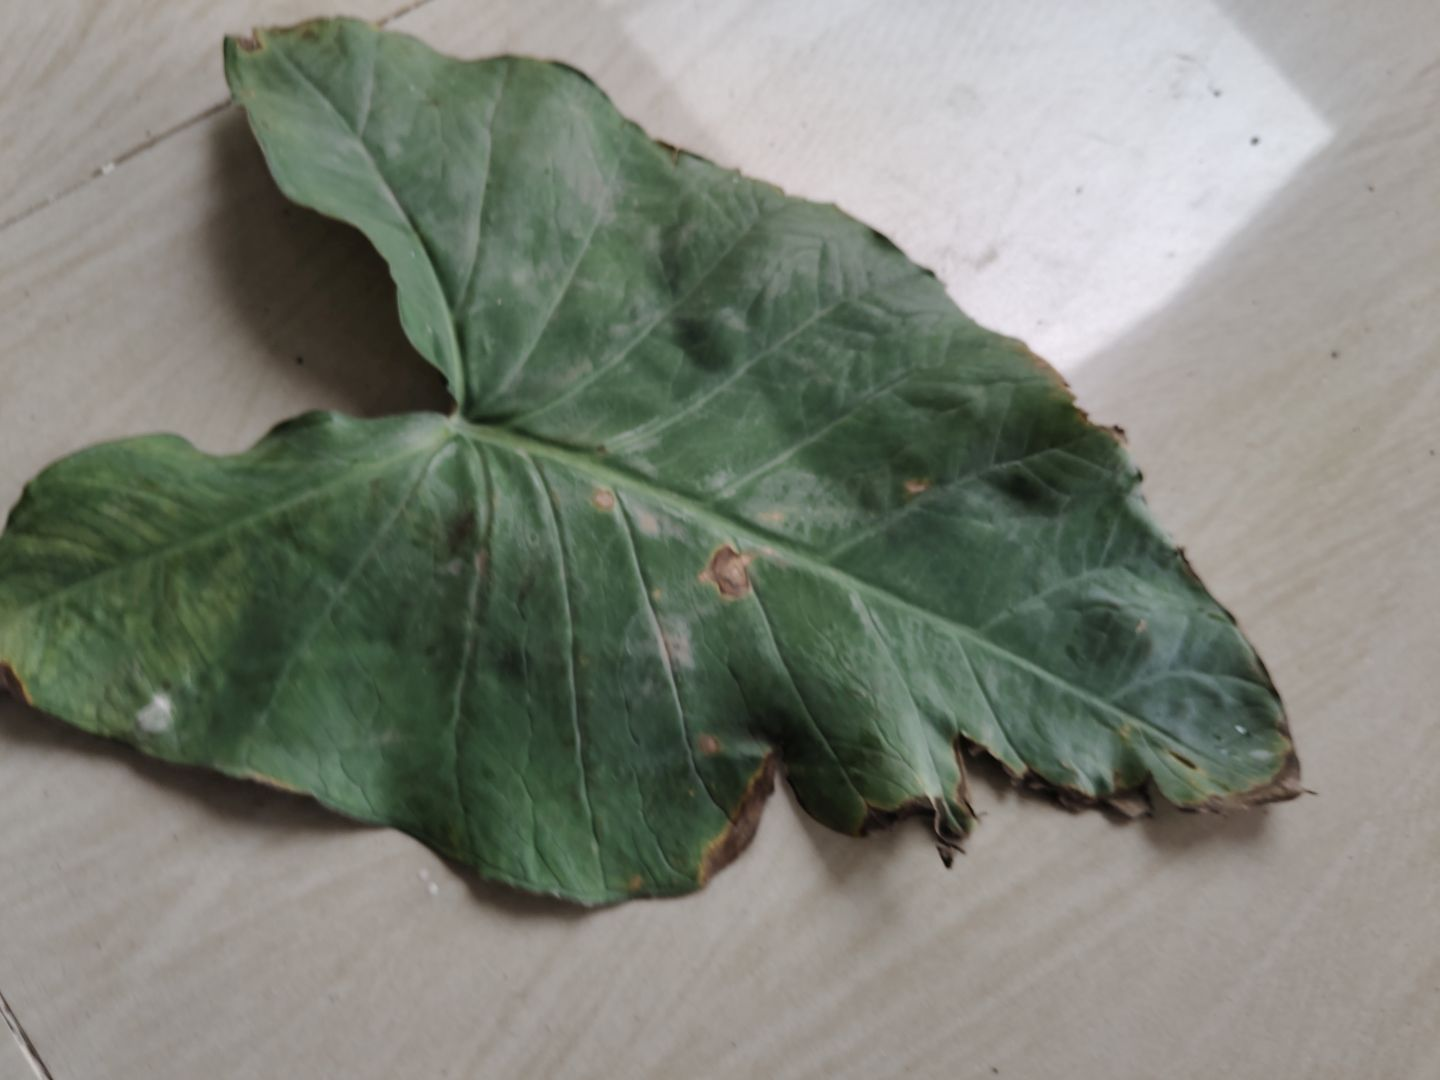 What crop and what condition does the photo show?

taro, leaf blight
